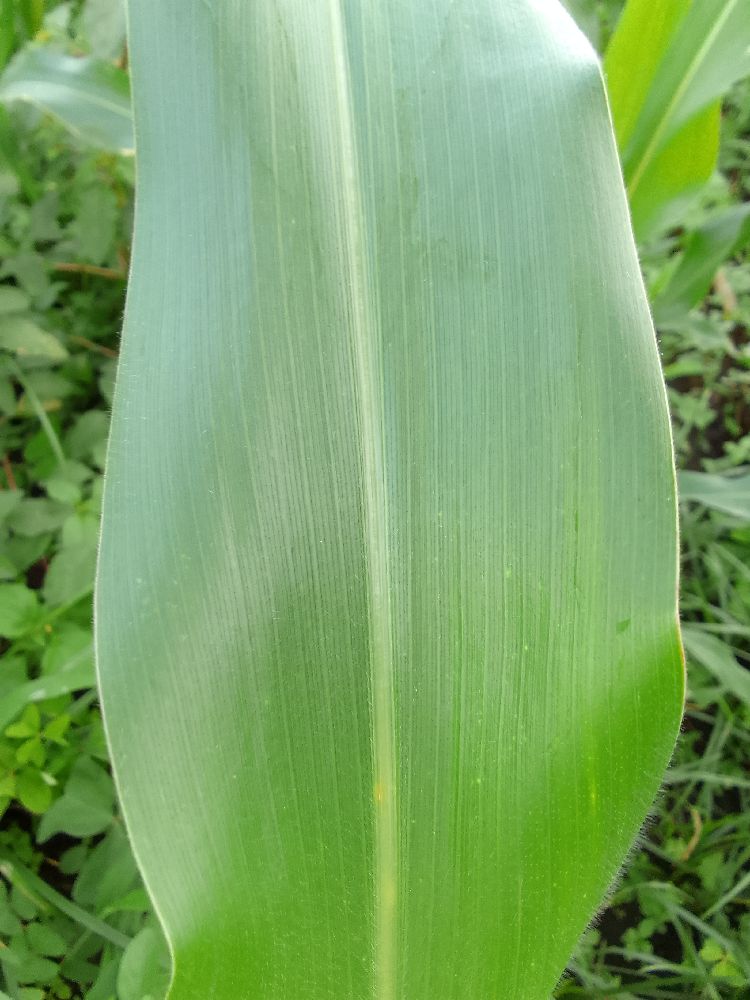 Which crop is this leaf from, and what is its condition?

maize, healthy
